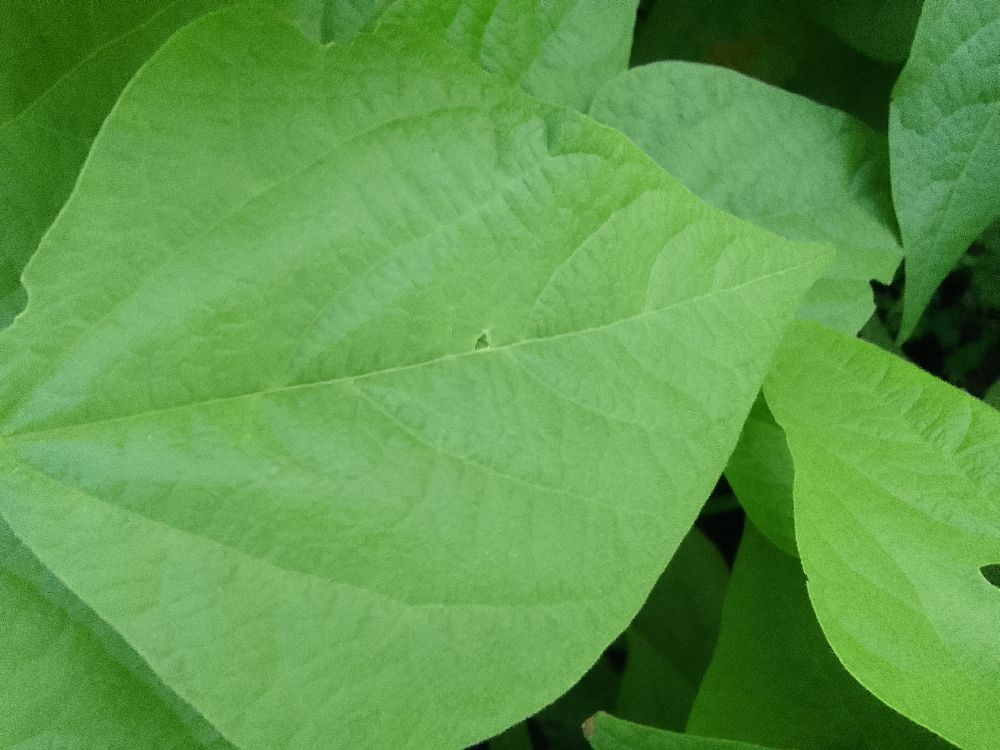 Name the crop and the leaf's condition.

common bean, healthy
